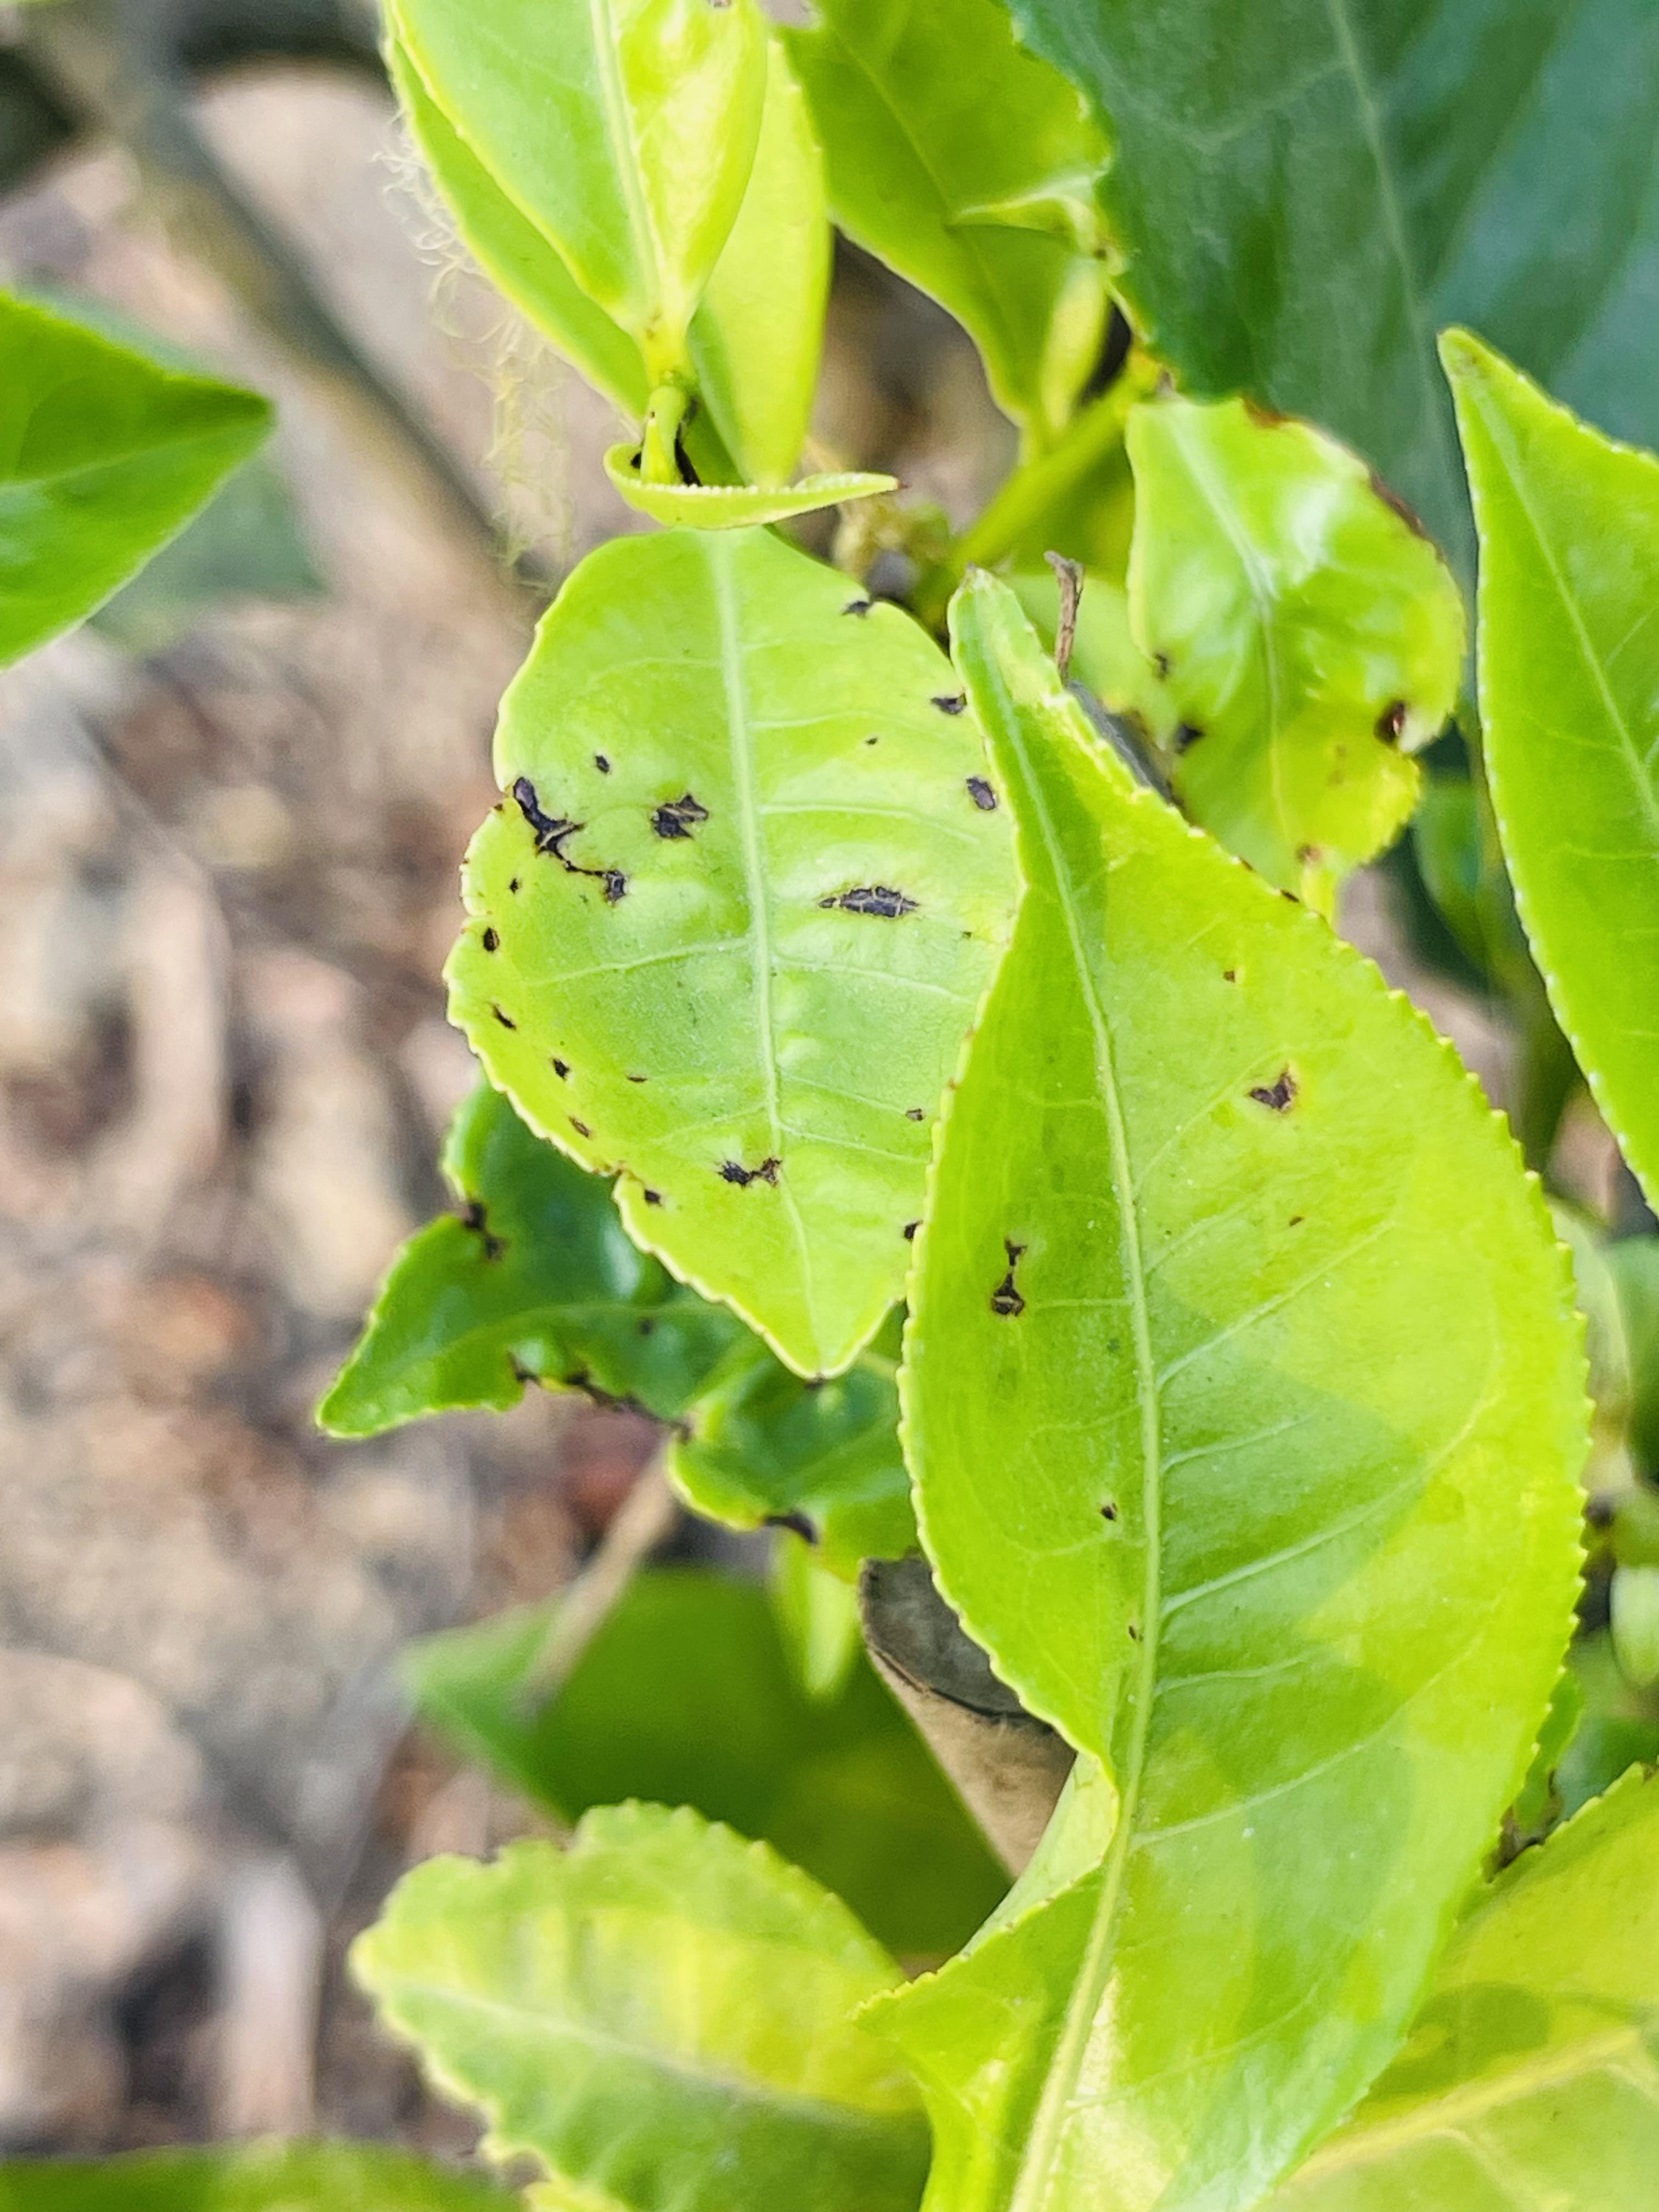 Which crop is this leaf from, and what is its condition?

tea, helopeltis
